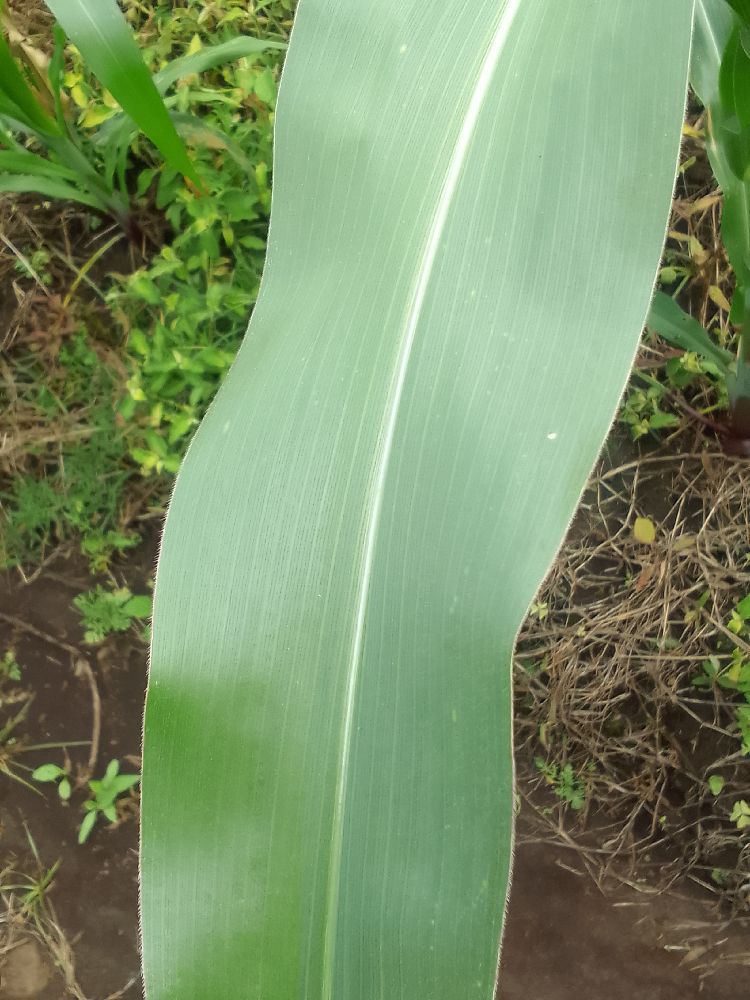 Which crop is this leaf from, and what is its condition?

maize, healthy
